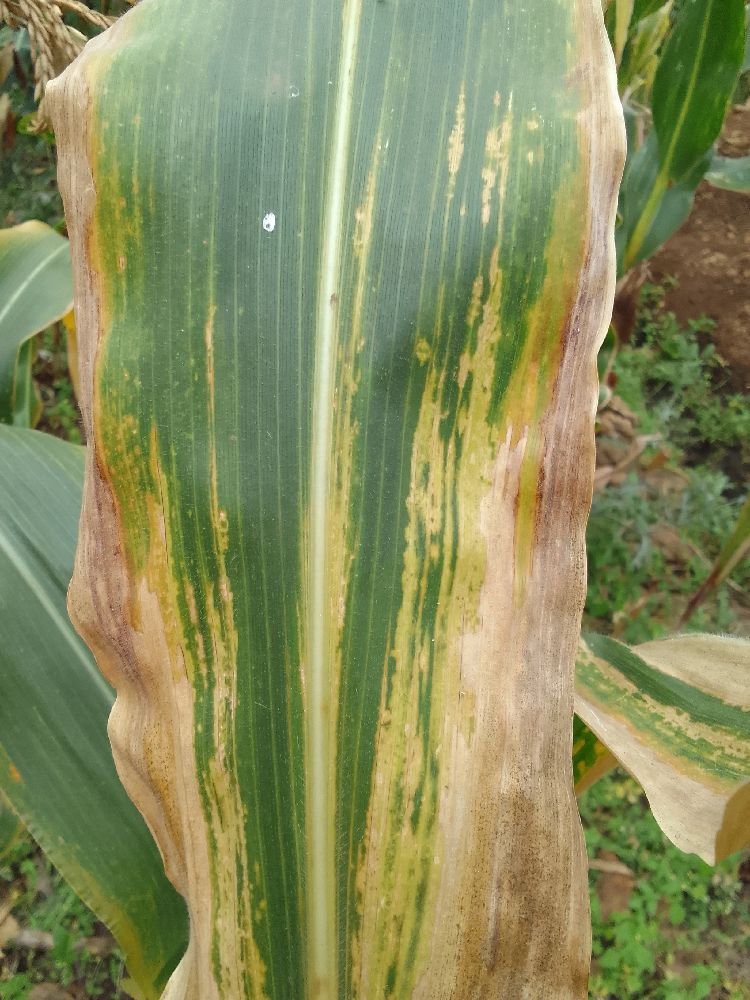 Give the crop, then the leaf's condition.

maize, maize lethal necrosis
